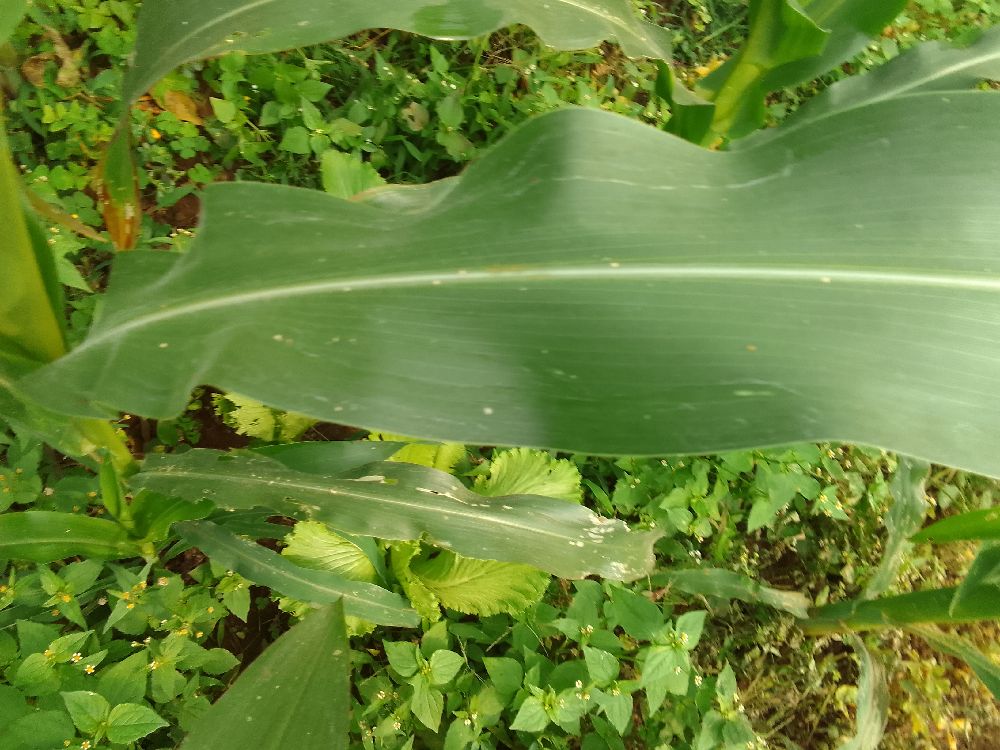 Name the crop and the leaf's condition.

maize, healthy
